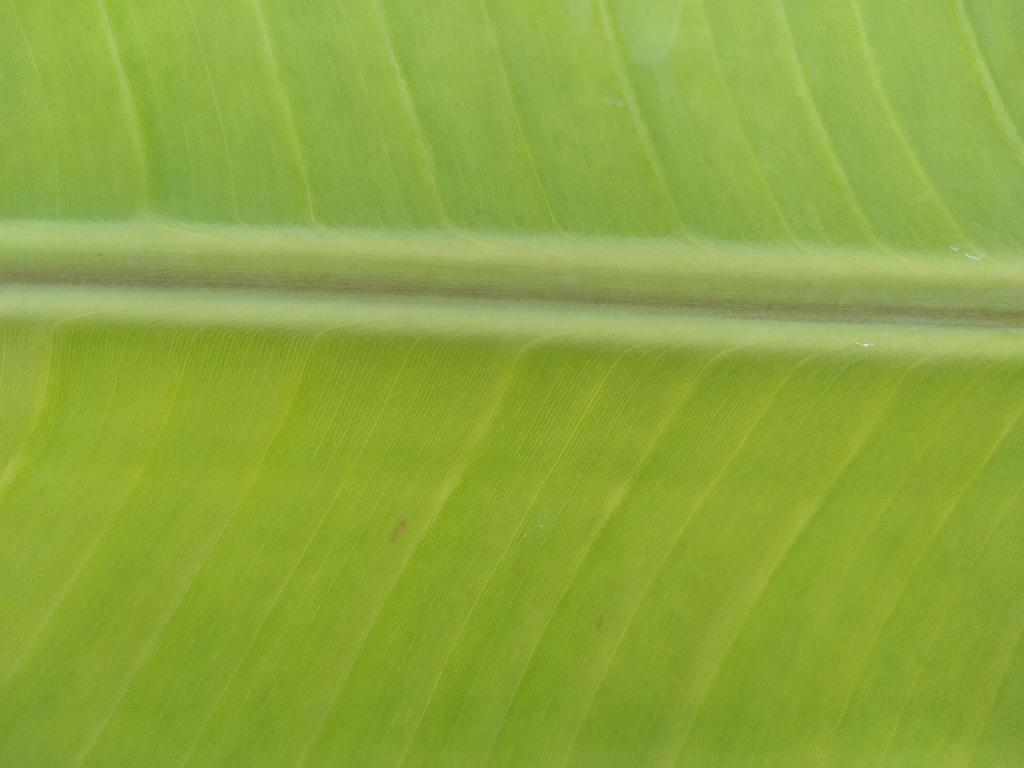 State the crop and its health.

banana, healthy
